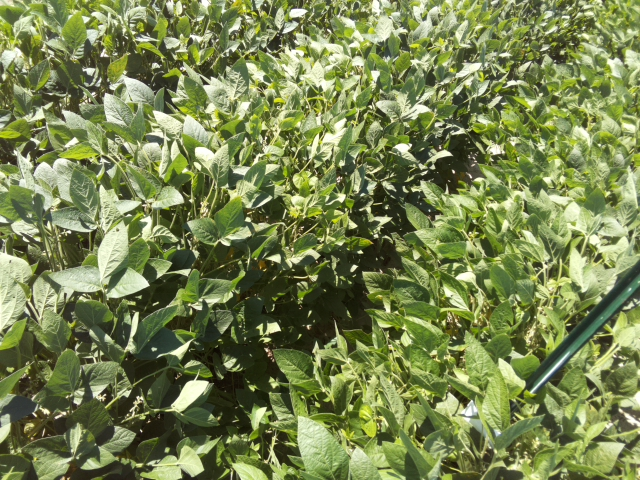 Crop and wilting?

soybean, moderate turgor loss in upper canopy
